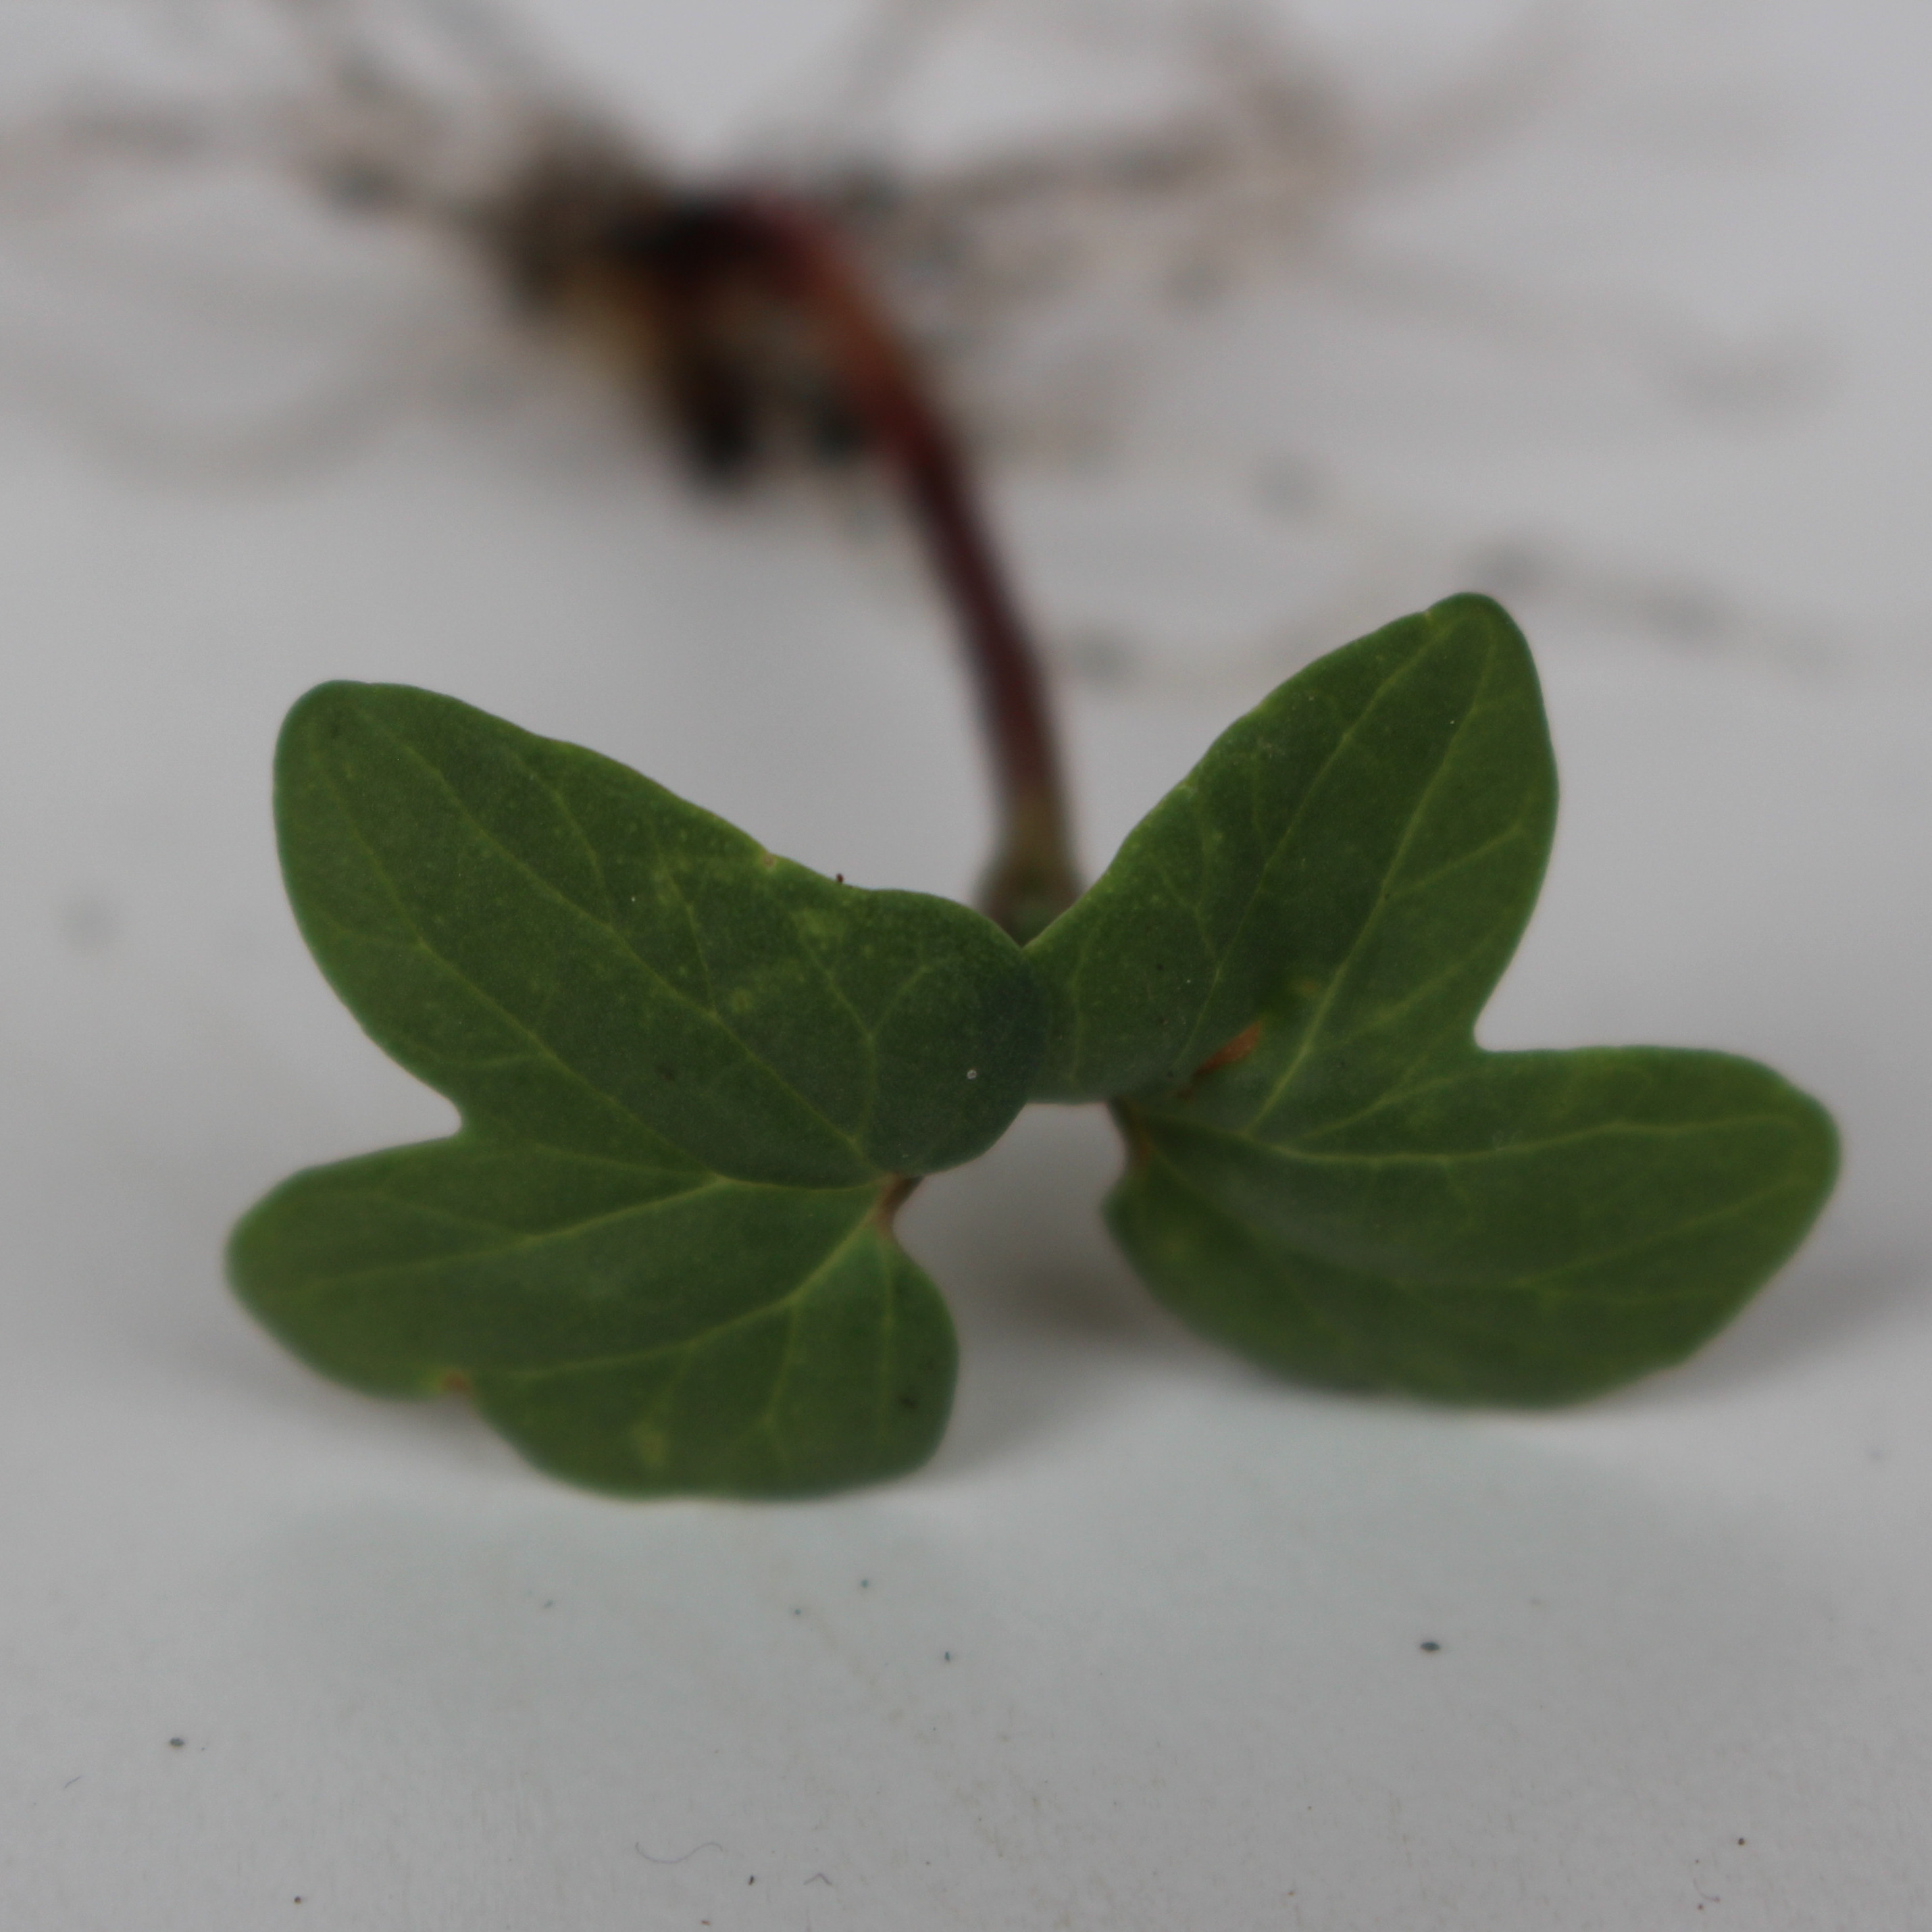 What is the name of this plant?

Convolvulus arvensis
